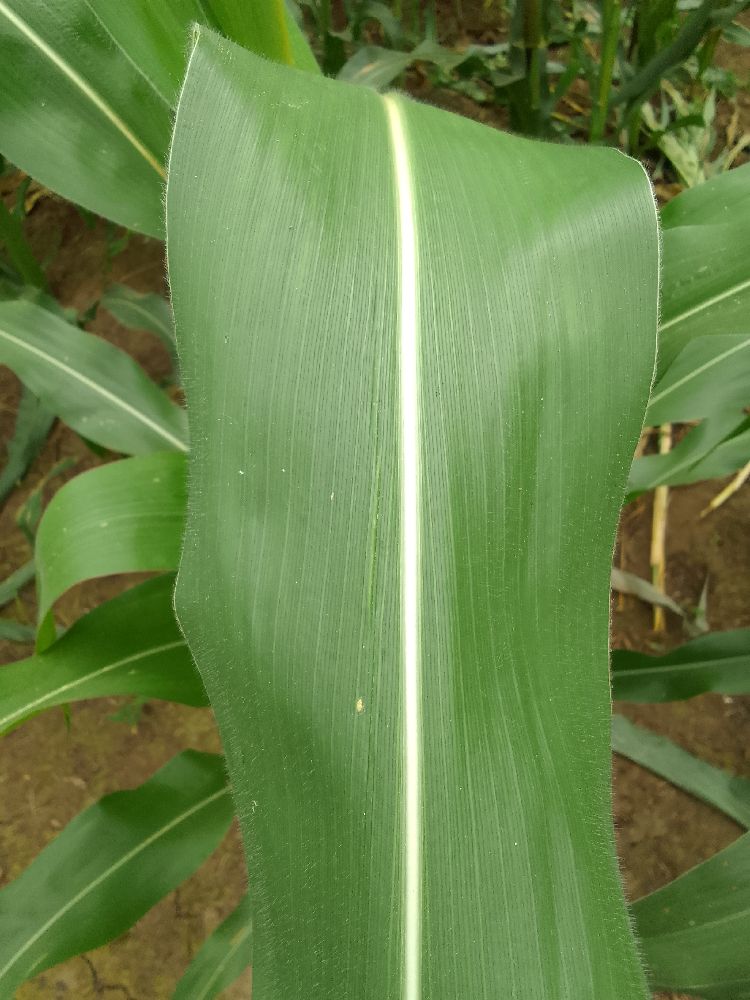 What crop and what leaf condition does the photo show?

maize, healthy
